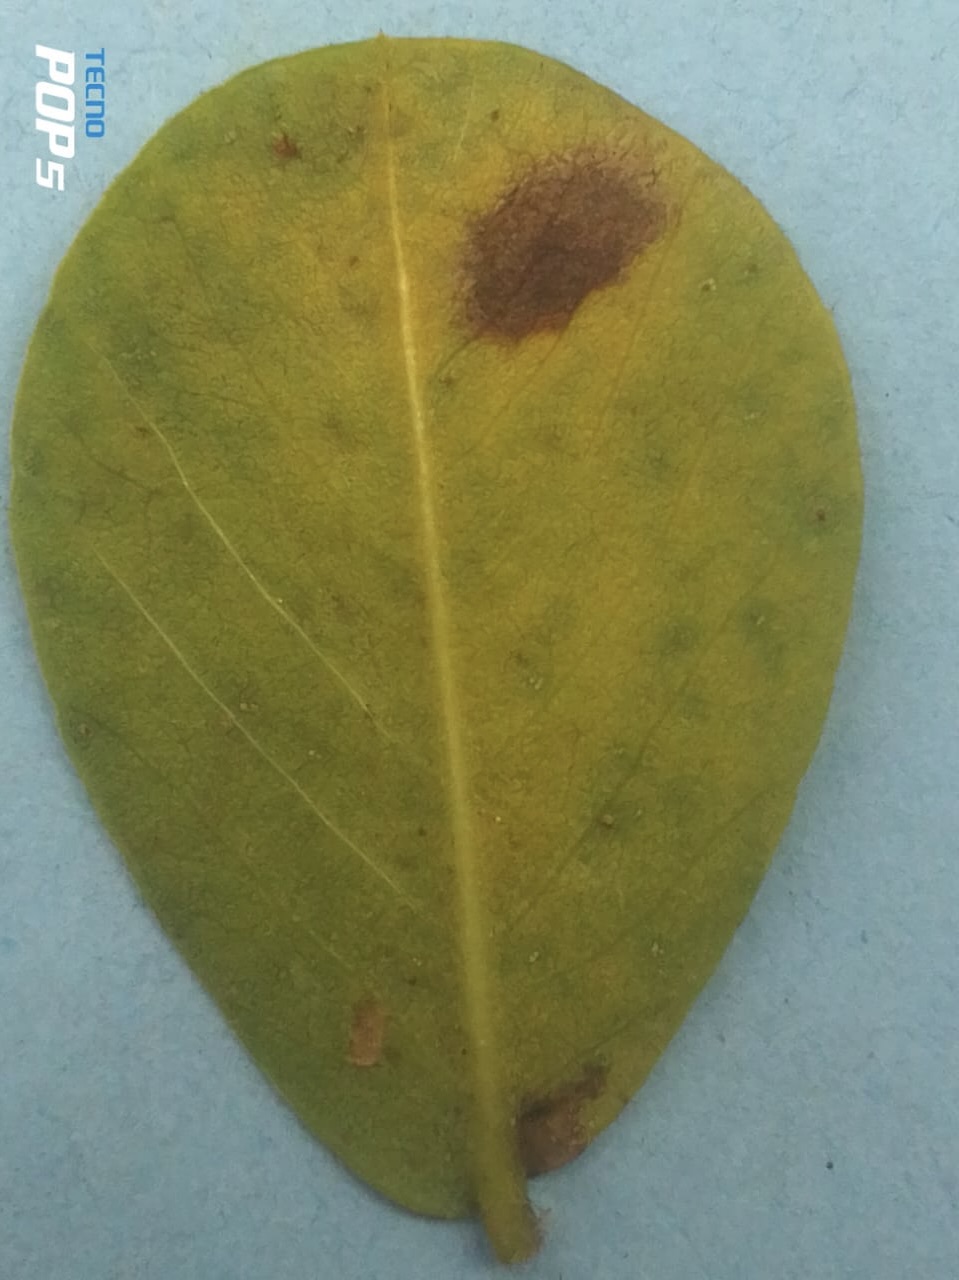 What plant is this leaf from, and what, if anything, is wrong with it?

peanut, nothapassalora personata
